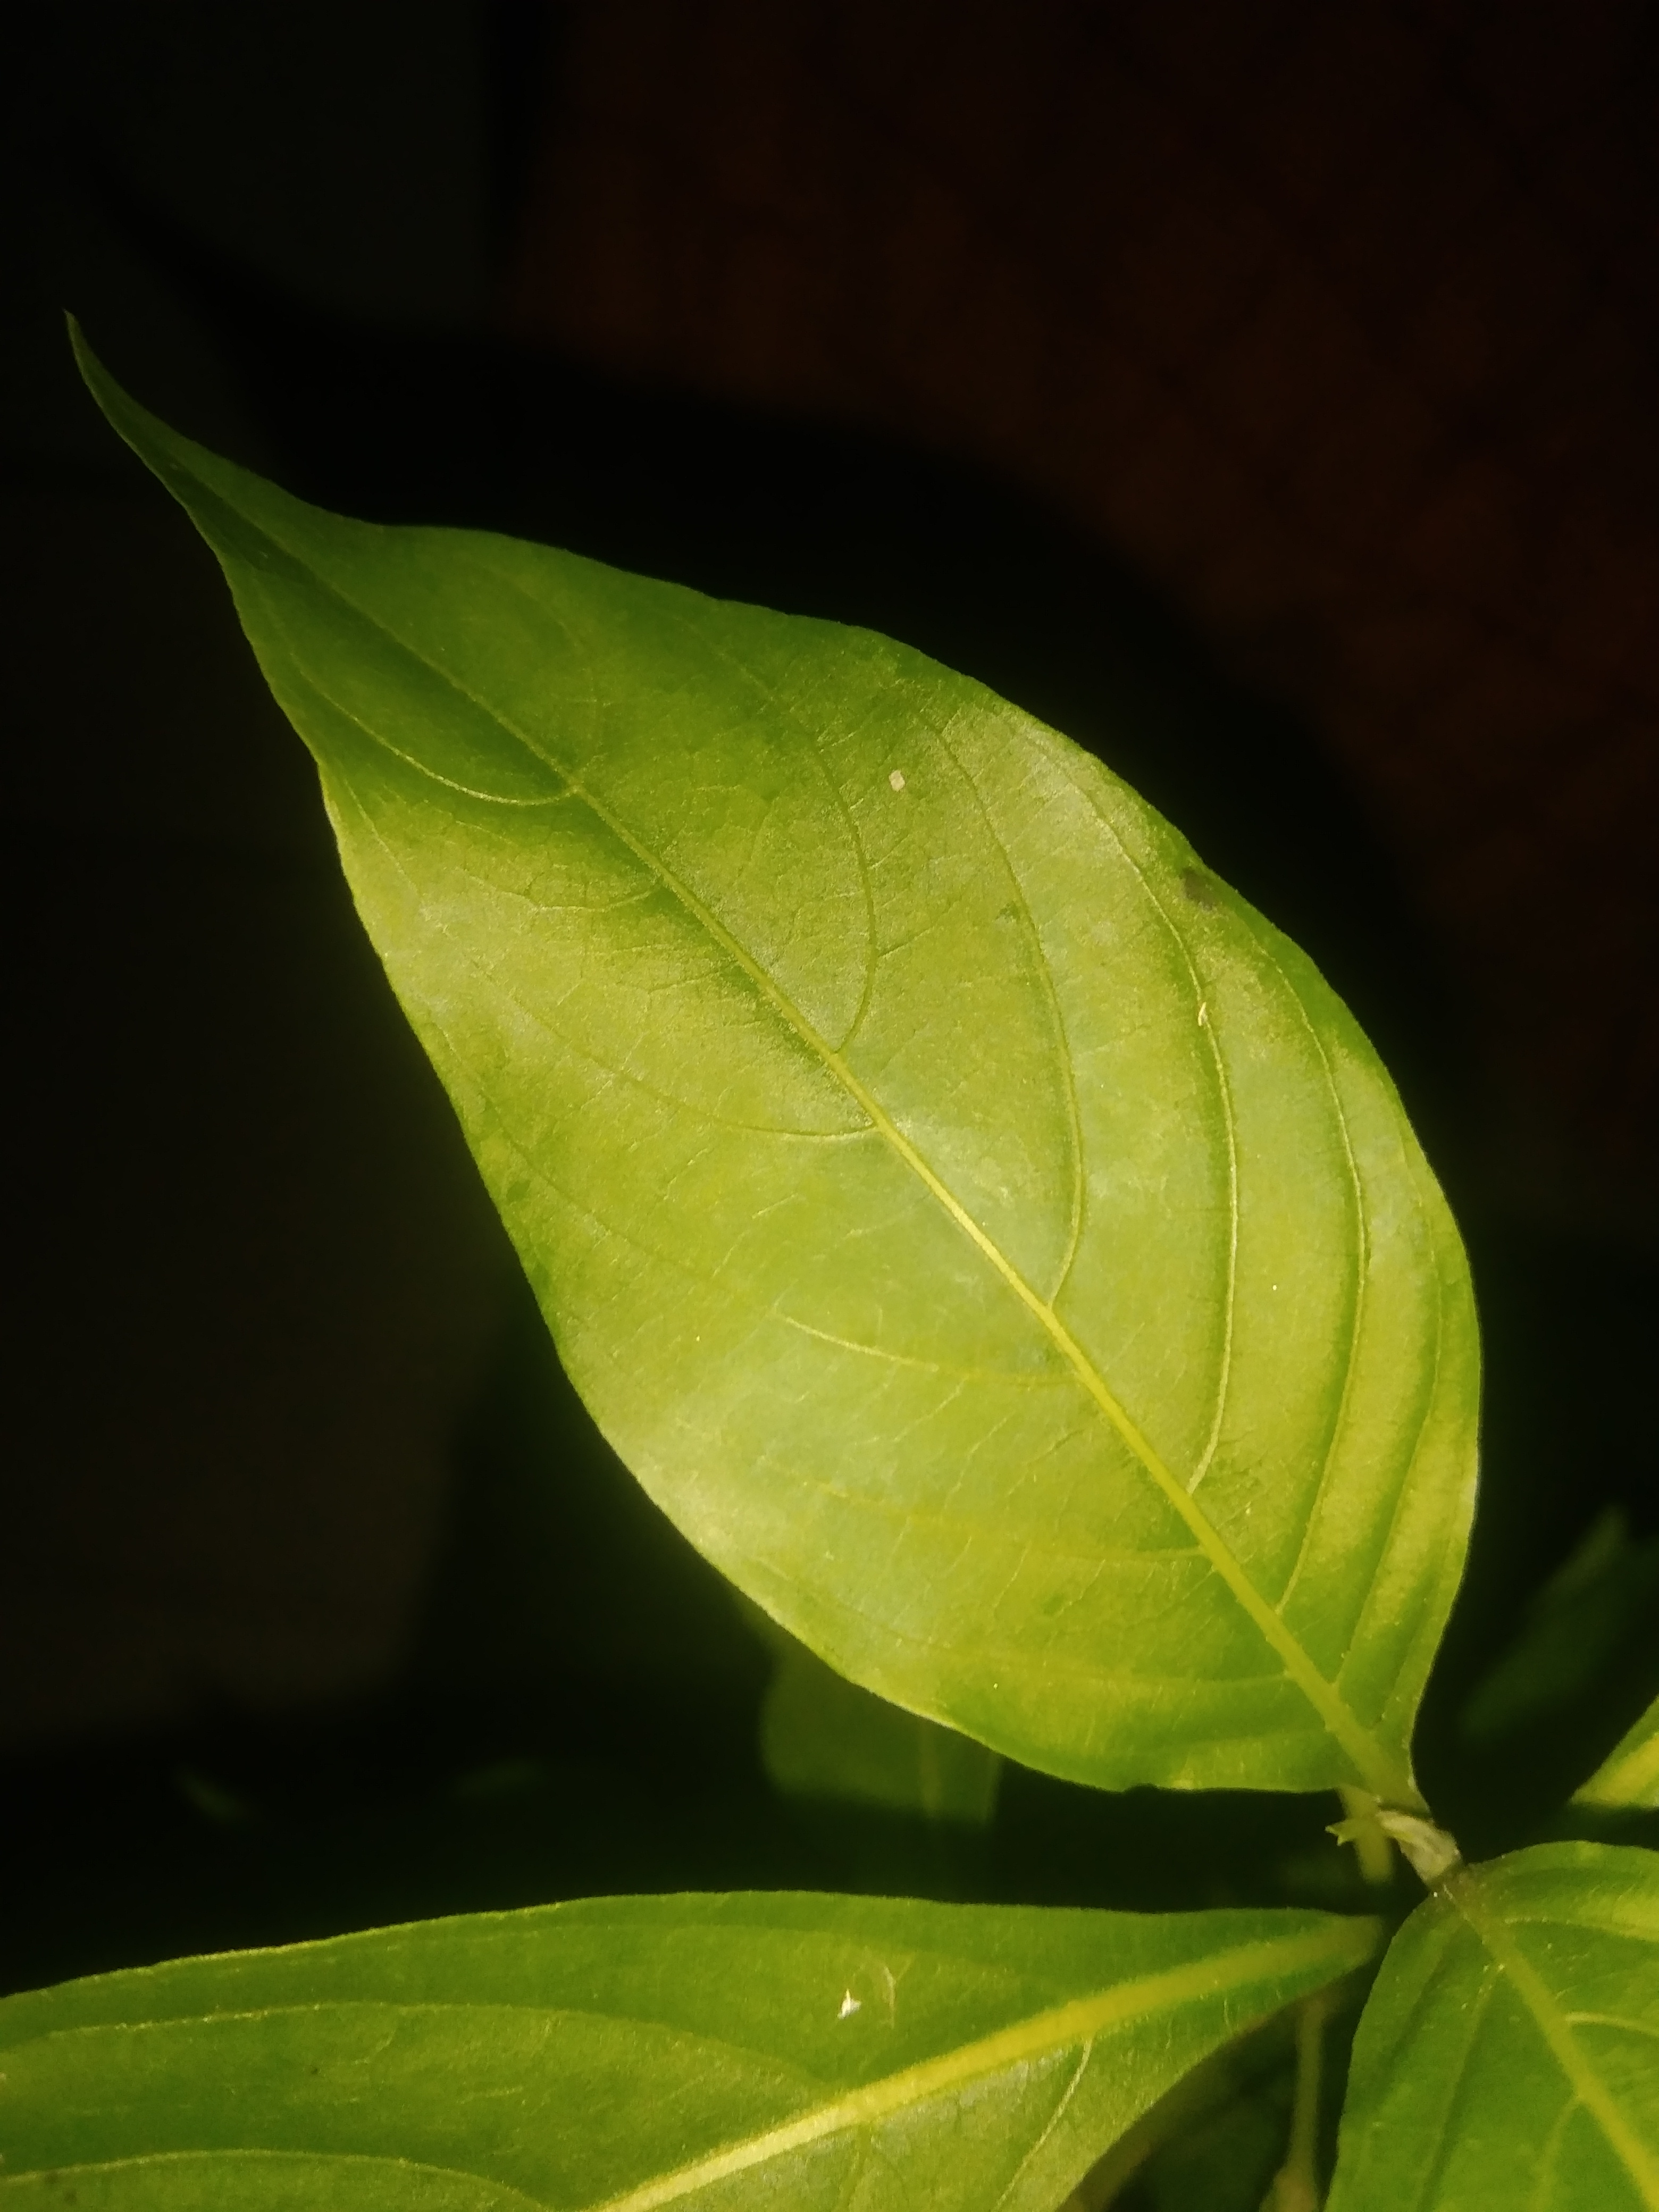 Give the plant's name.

vasaka
